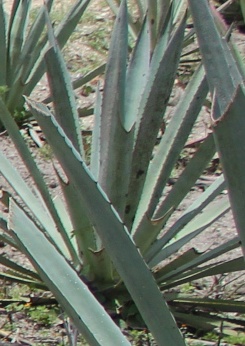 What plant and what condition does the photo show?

agave, healthy
